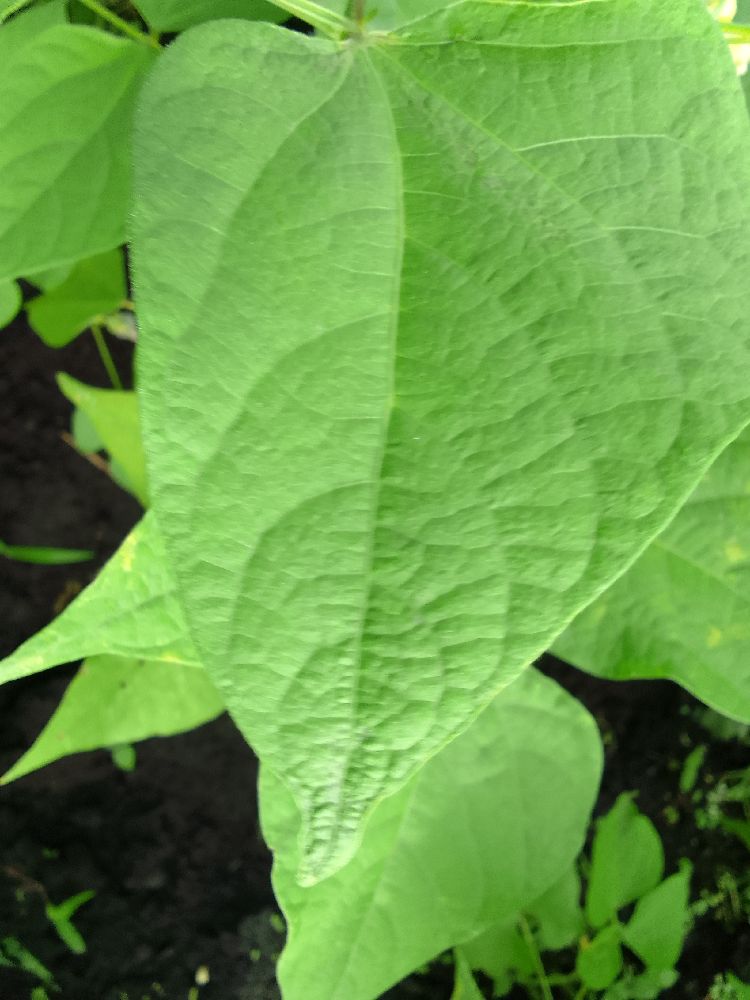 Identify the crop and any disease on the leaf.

common bean, healthy
